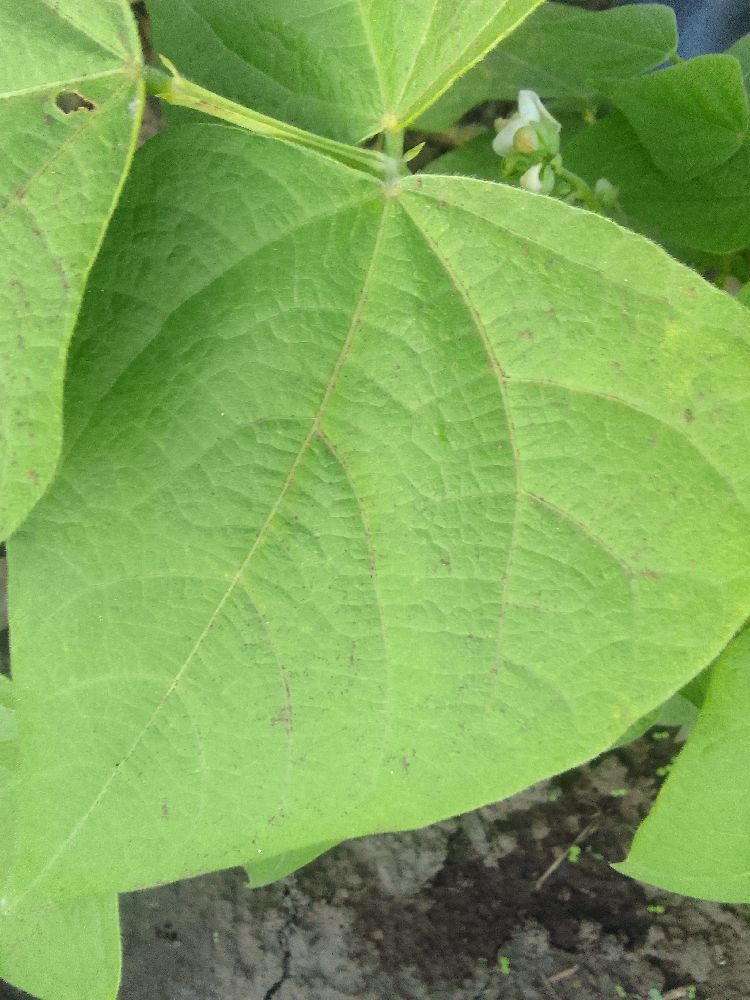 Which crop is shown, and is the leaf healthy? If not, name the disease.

common bean, healthy
